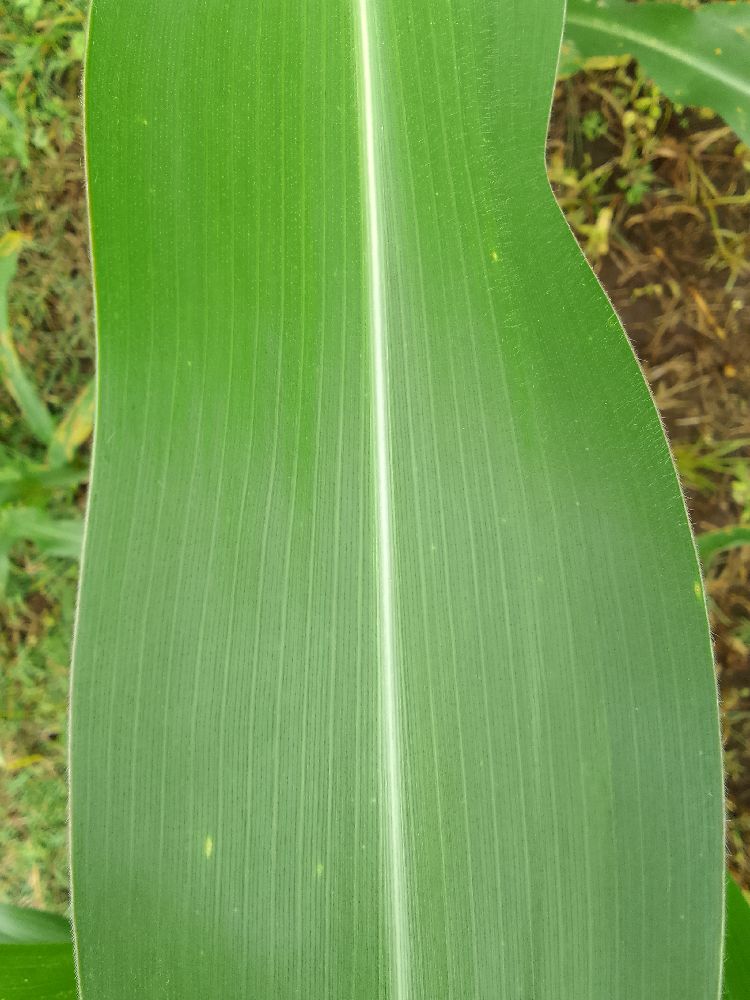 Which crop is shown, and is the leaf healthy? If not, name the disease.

maize, healthy
